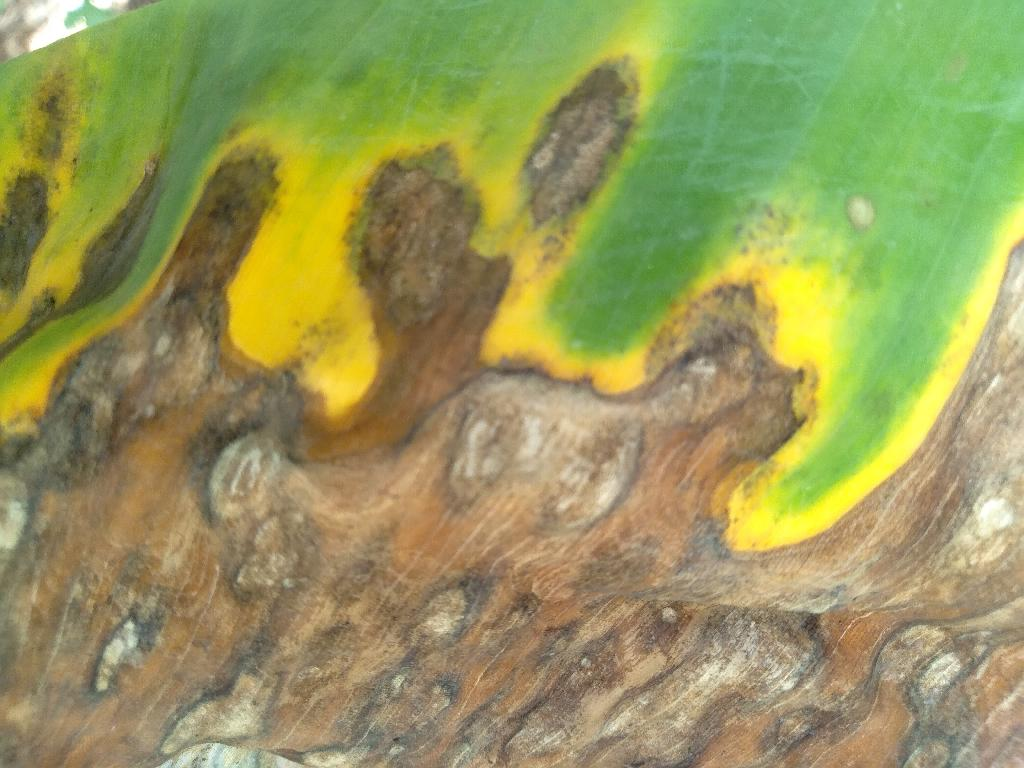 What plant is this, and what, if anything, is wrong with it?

banana, black sigatoka
